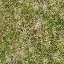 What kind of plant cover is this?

grass
